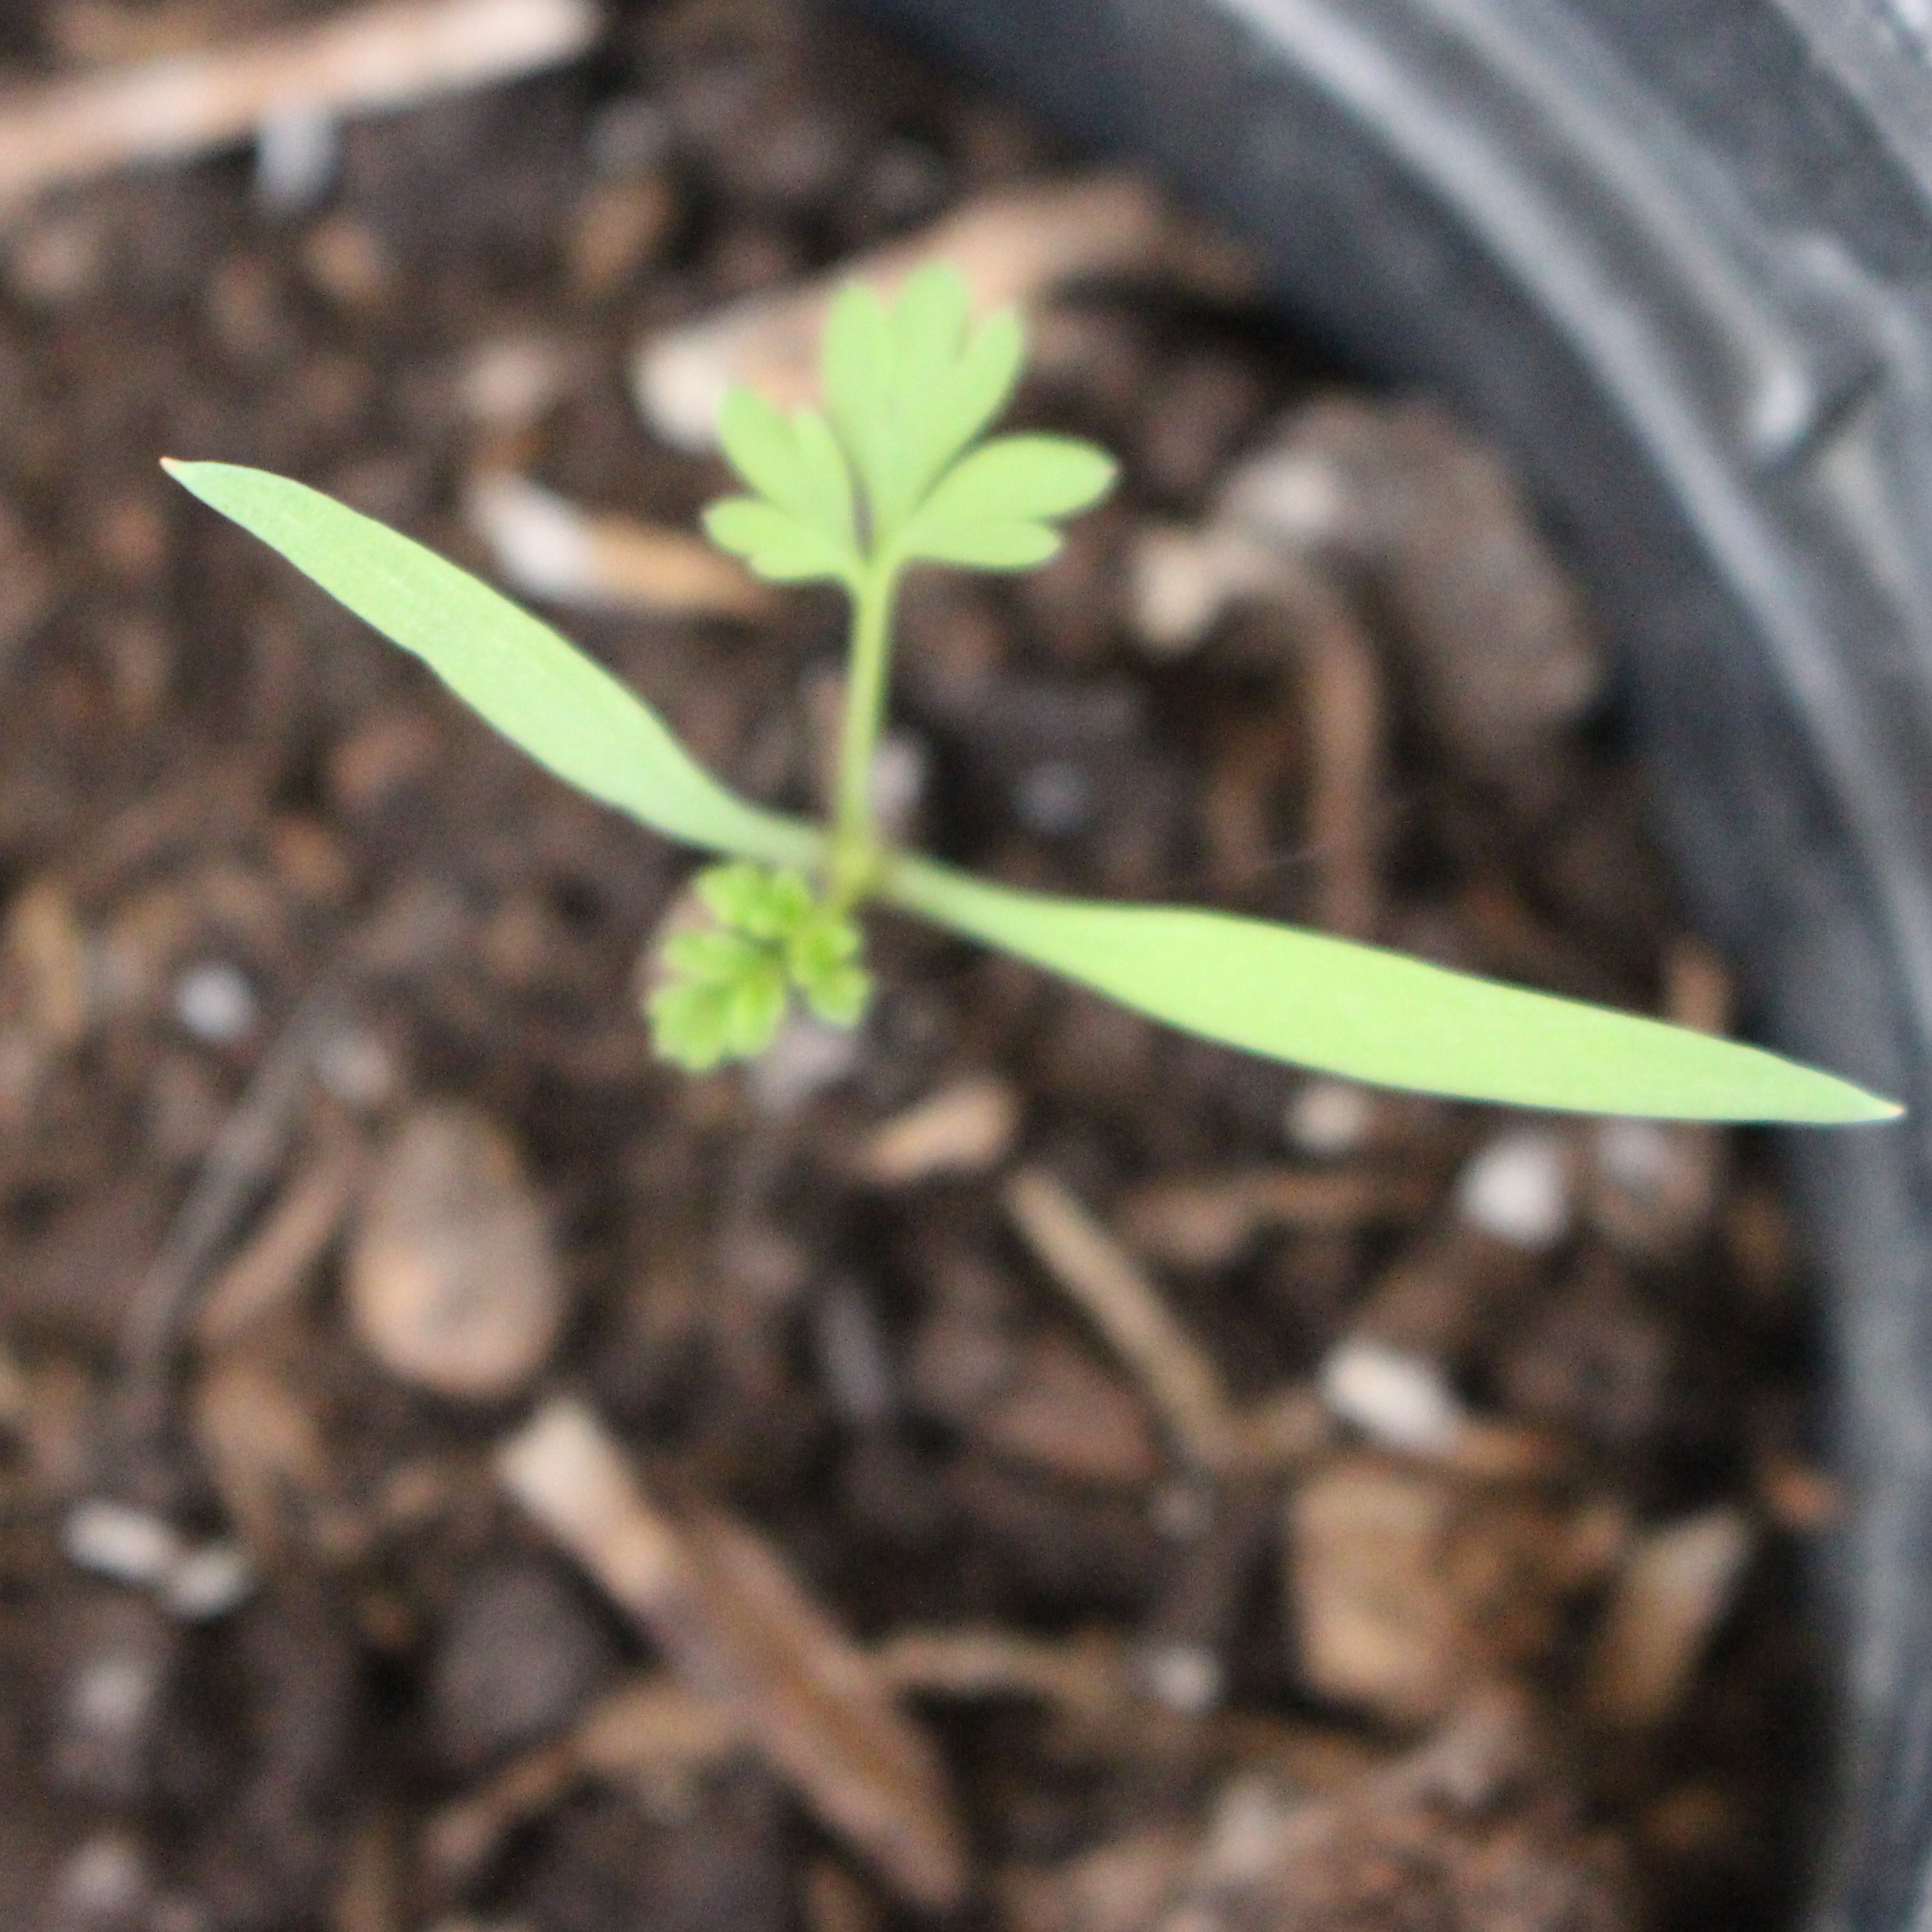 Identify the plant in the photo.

Fumaria officinalis
